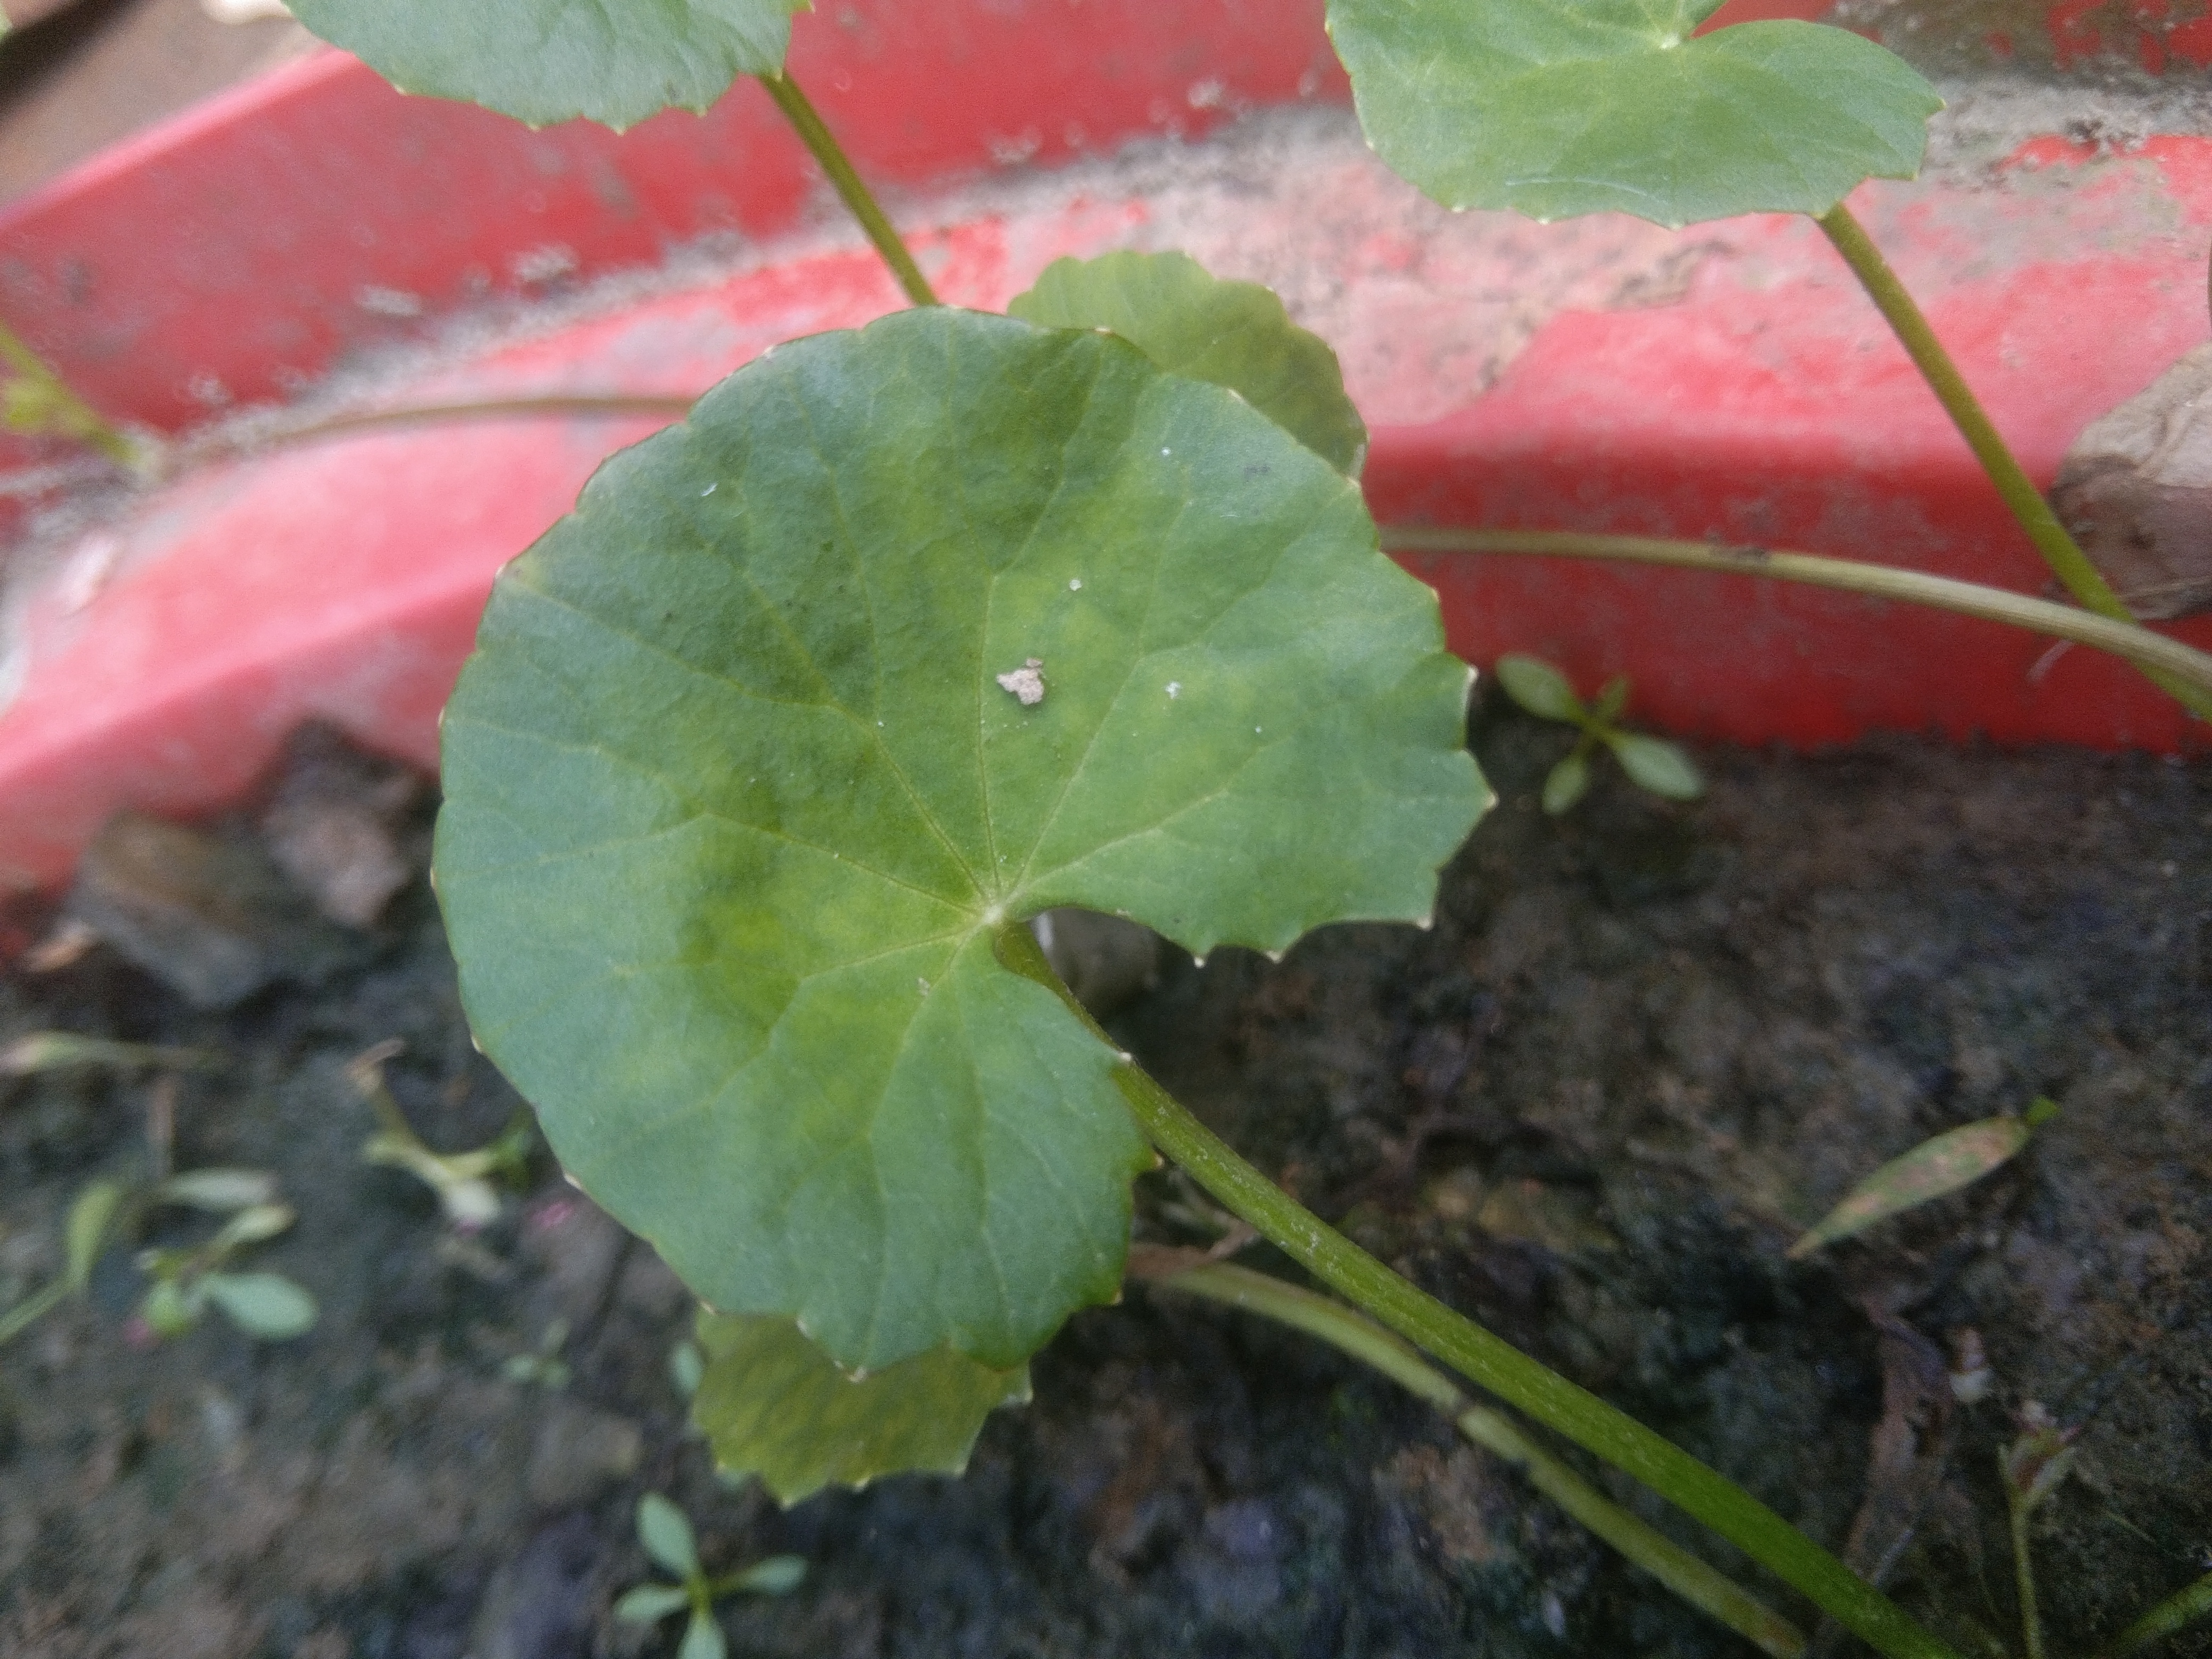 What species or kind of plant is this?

thankuni
